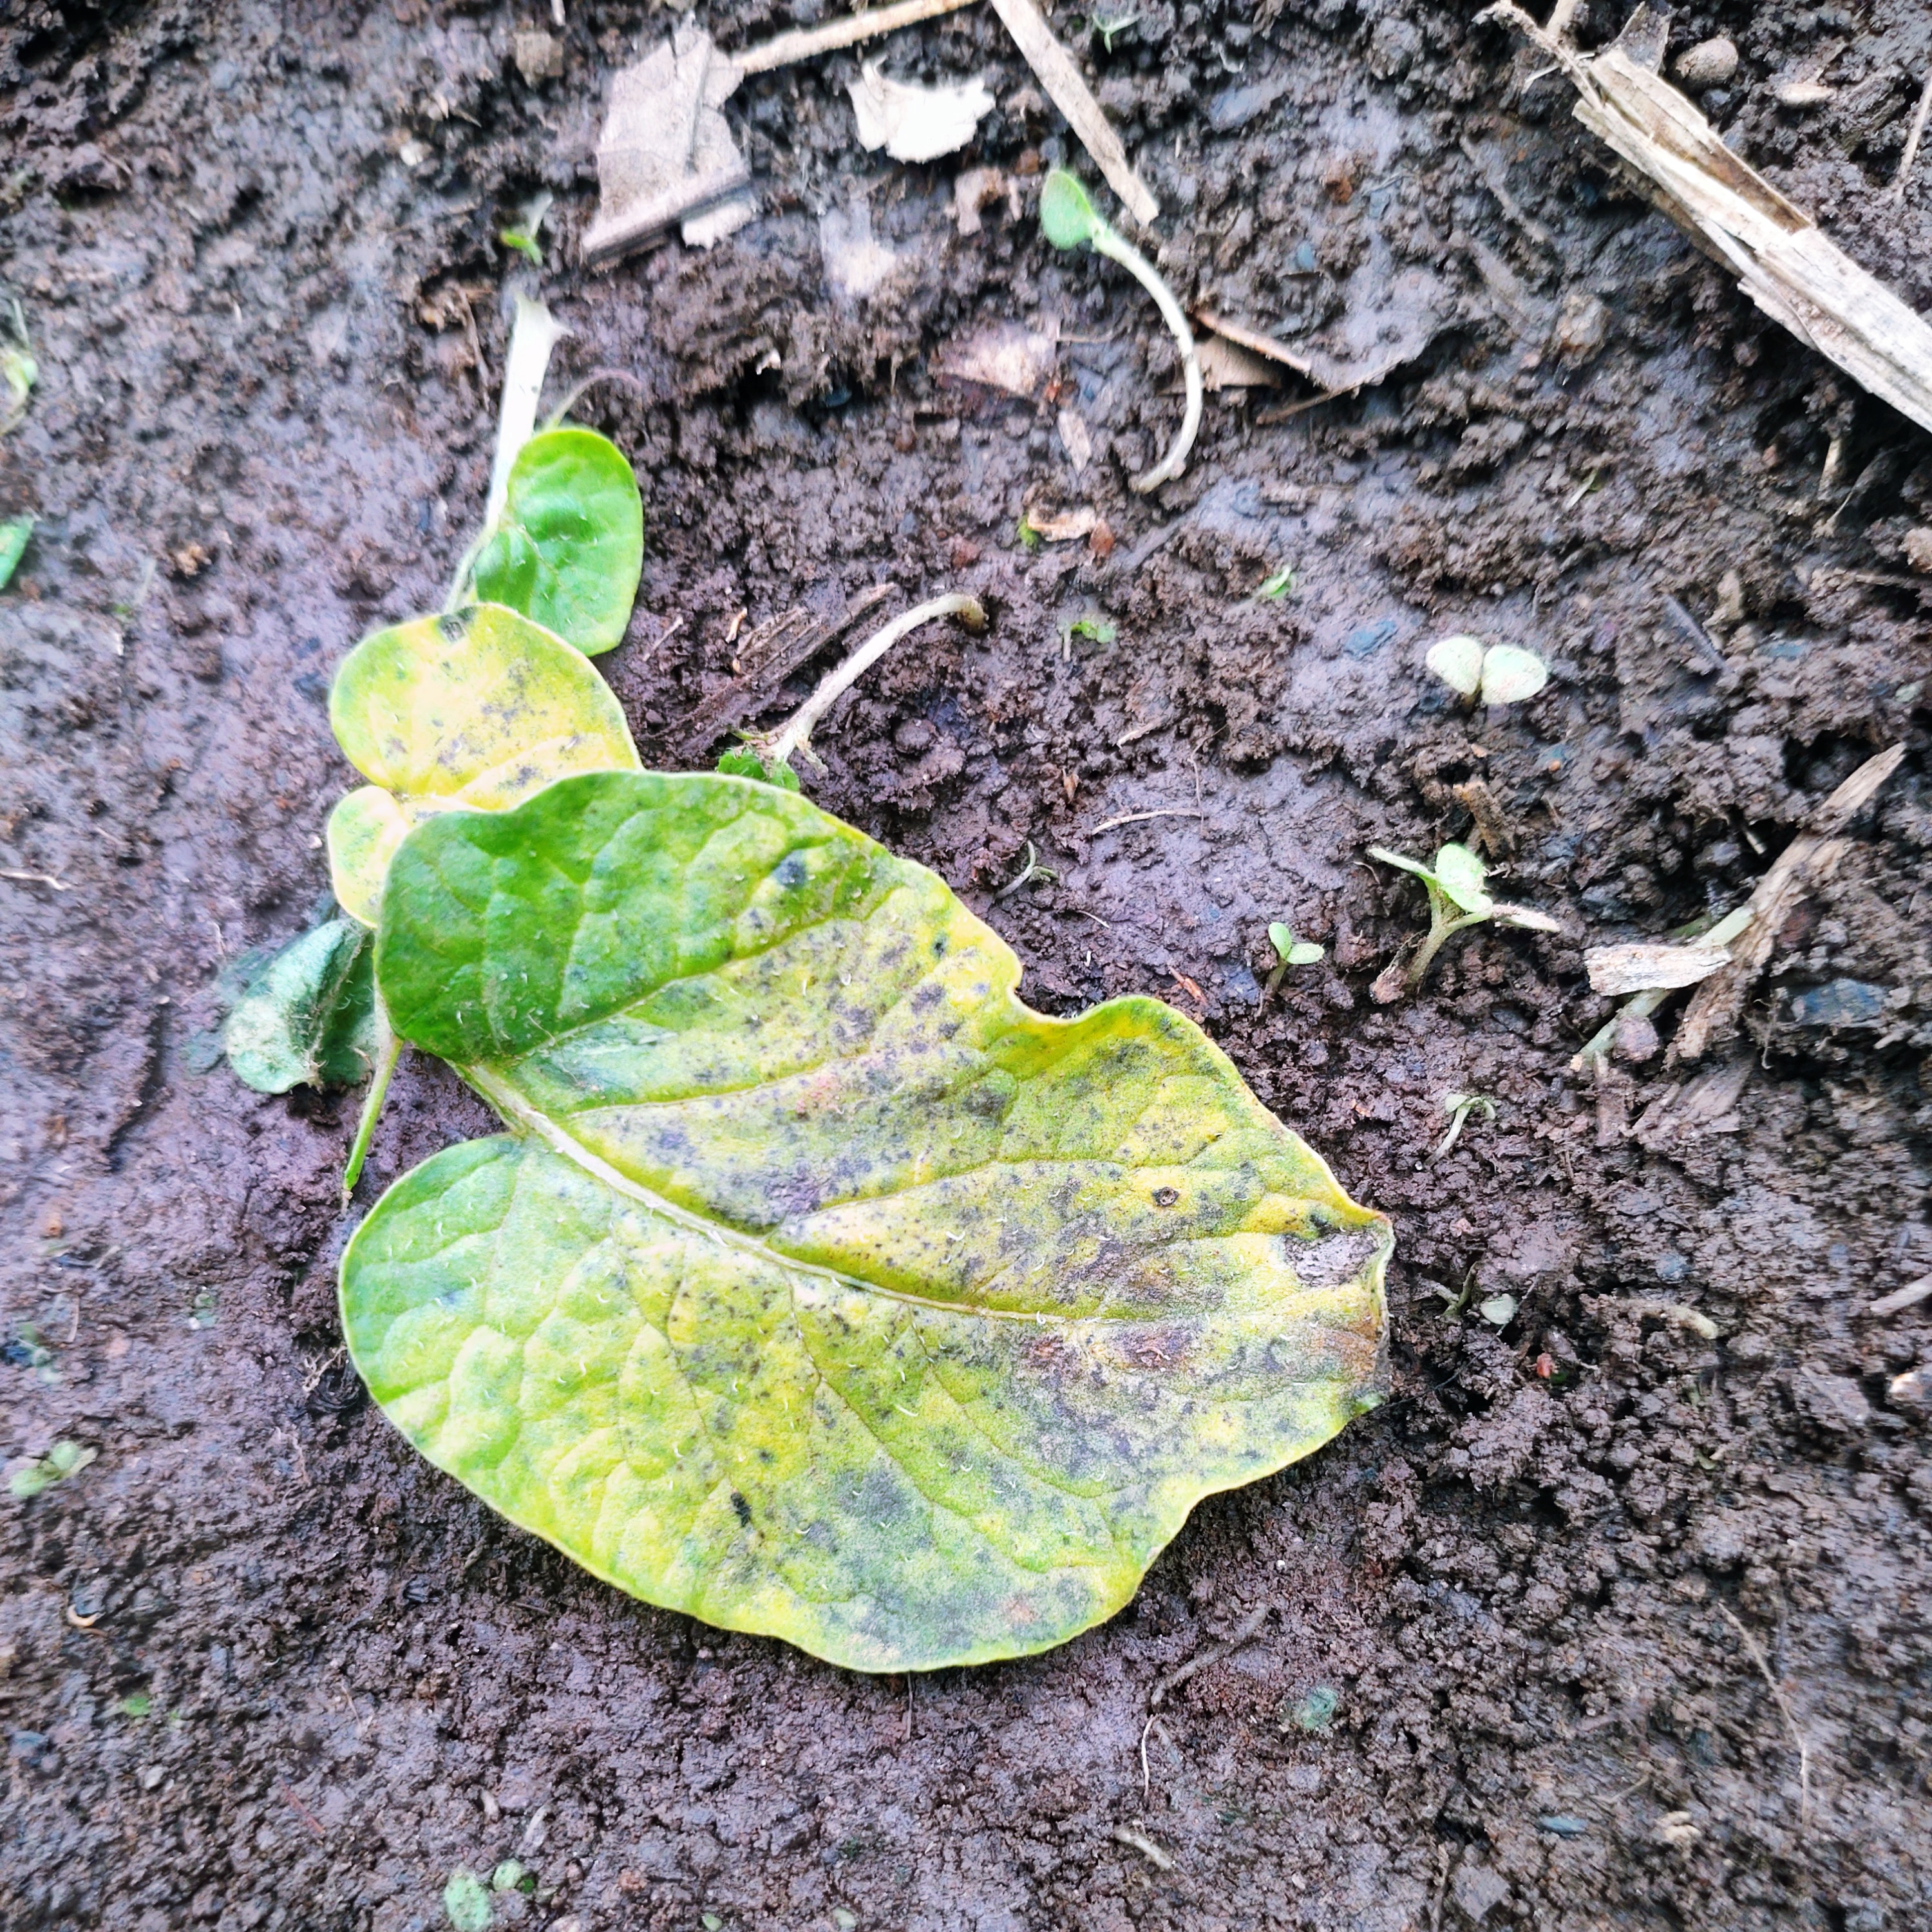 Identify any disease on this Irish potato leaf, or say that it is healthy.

late blight
